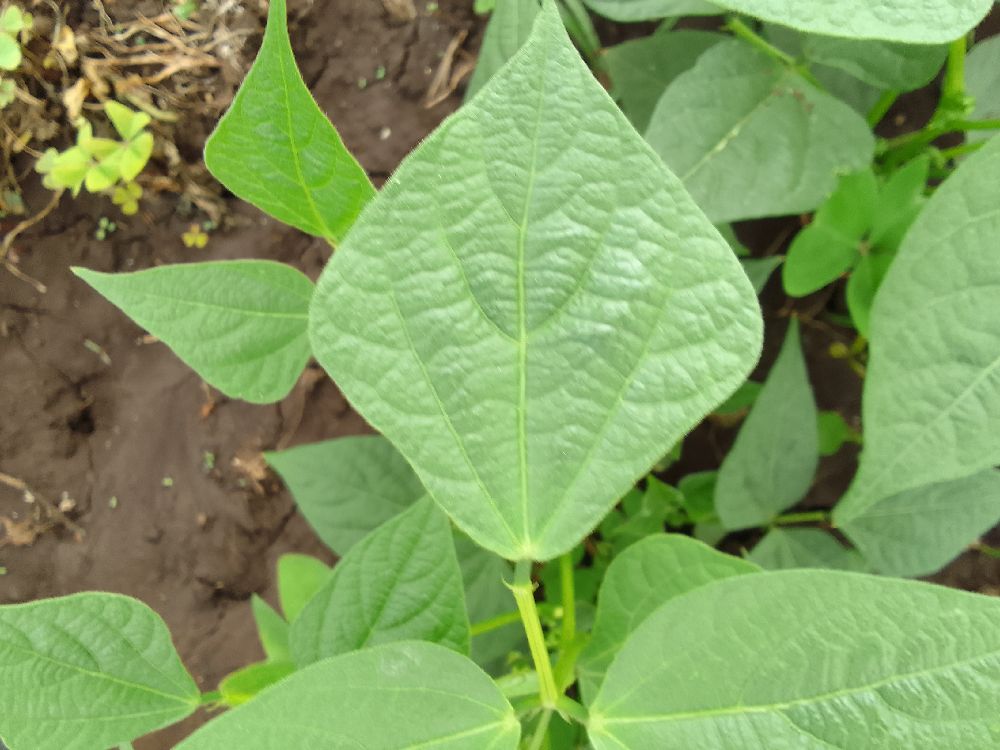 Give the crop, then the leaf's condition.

common bean, healthy
